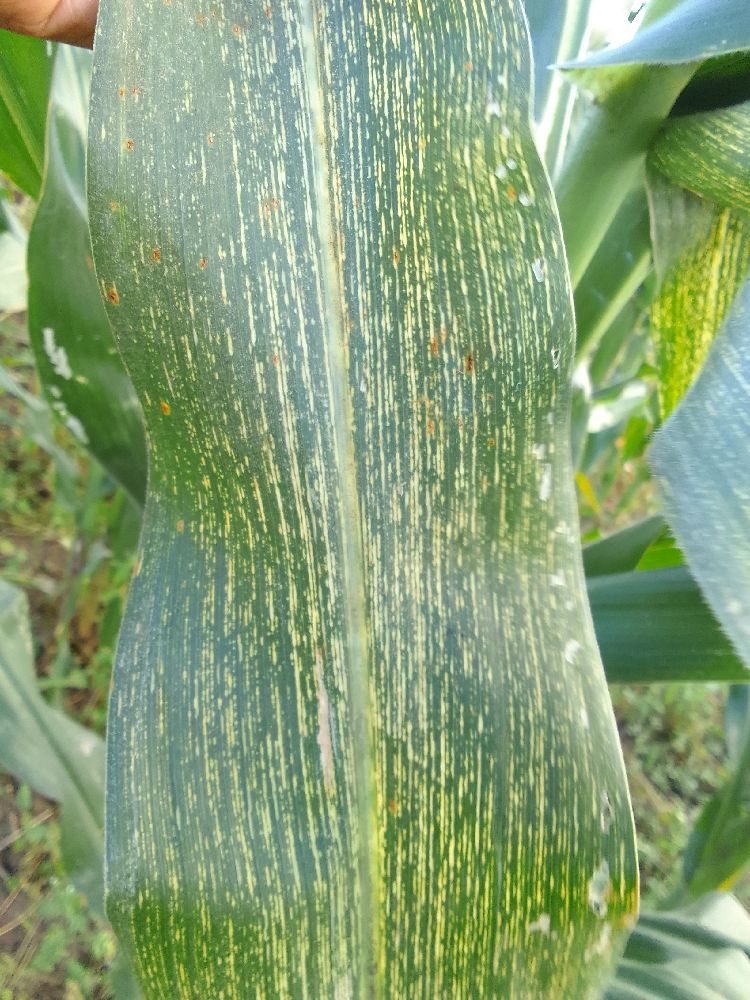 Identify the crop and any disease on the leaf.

maize, maize streak virus
